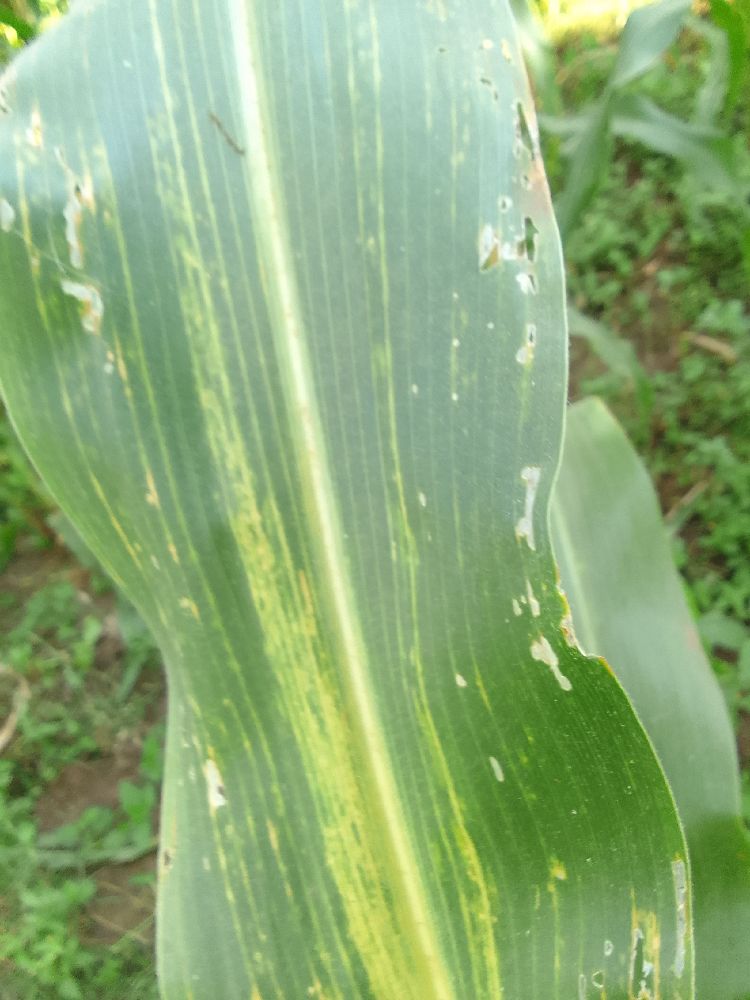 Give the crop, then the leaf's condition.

maize, maize lethal necrosis
